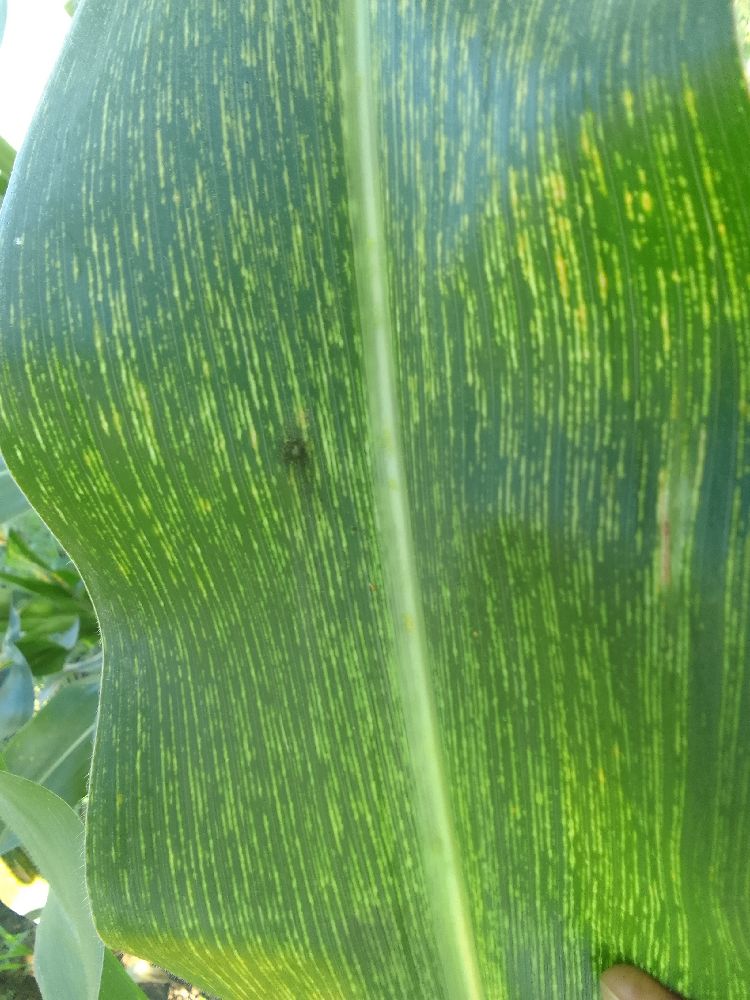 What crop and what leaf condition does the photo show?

maize, maize streak virus
